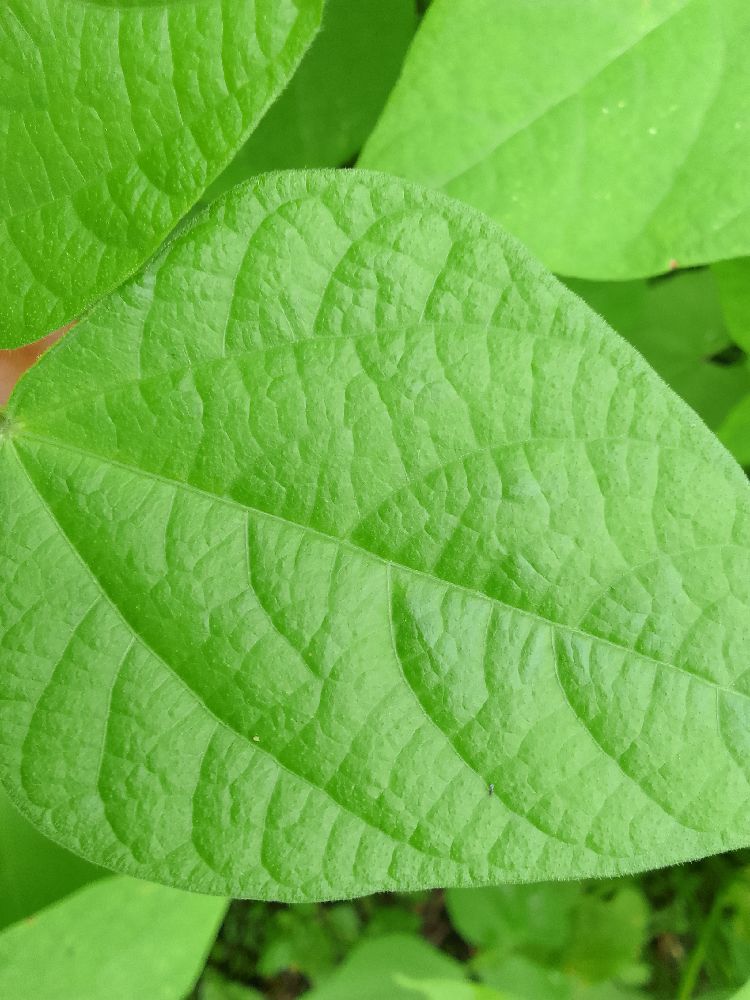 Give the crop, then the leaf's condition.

common bean, healthy
